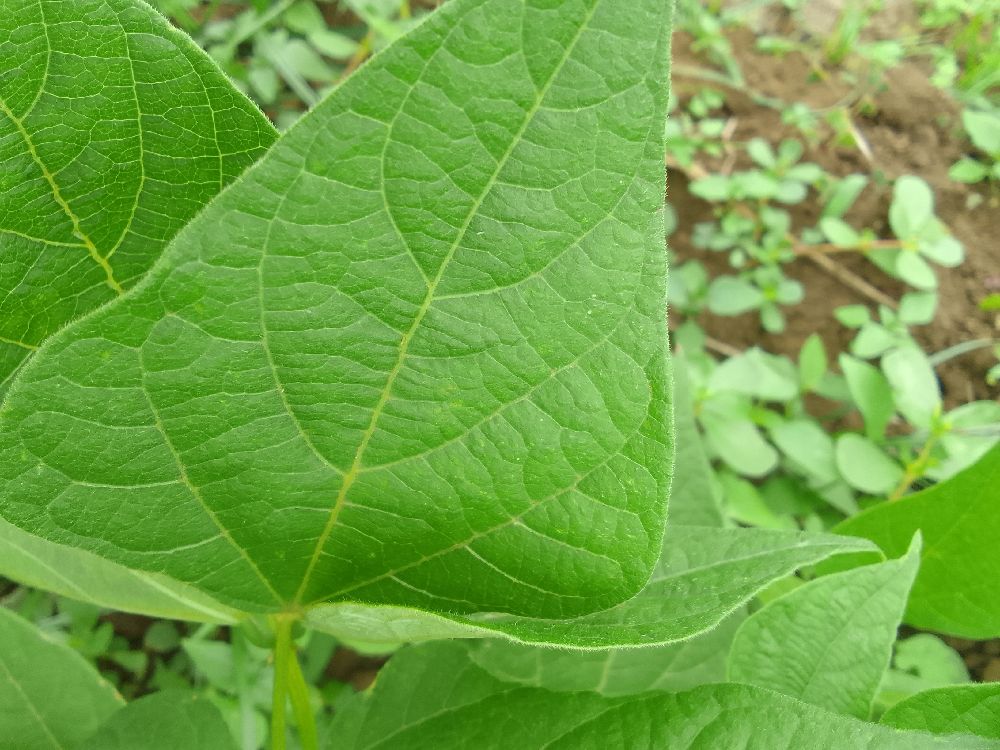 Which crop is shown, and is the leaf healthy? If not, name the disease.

common bean, healthy
